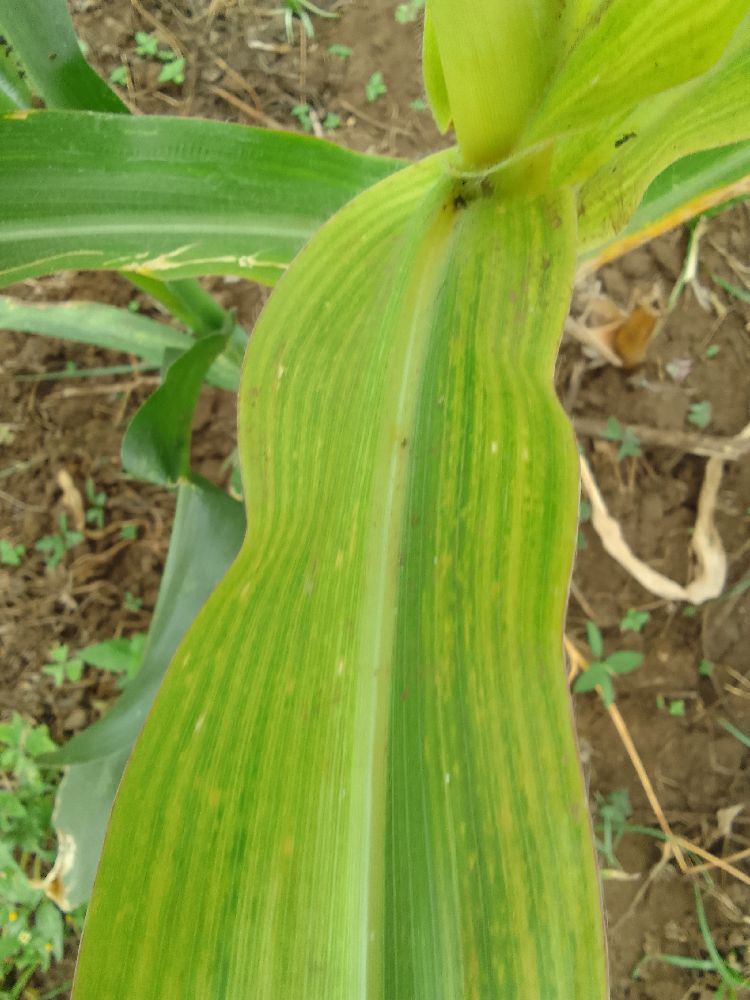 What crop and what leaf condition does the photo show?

maize, maize lethal necrosis
